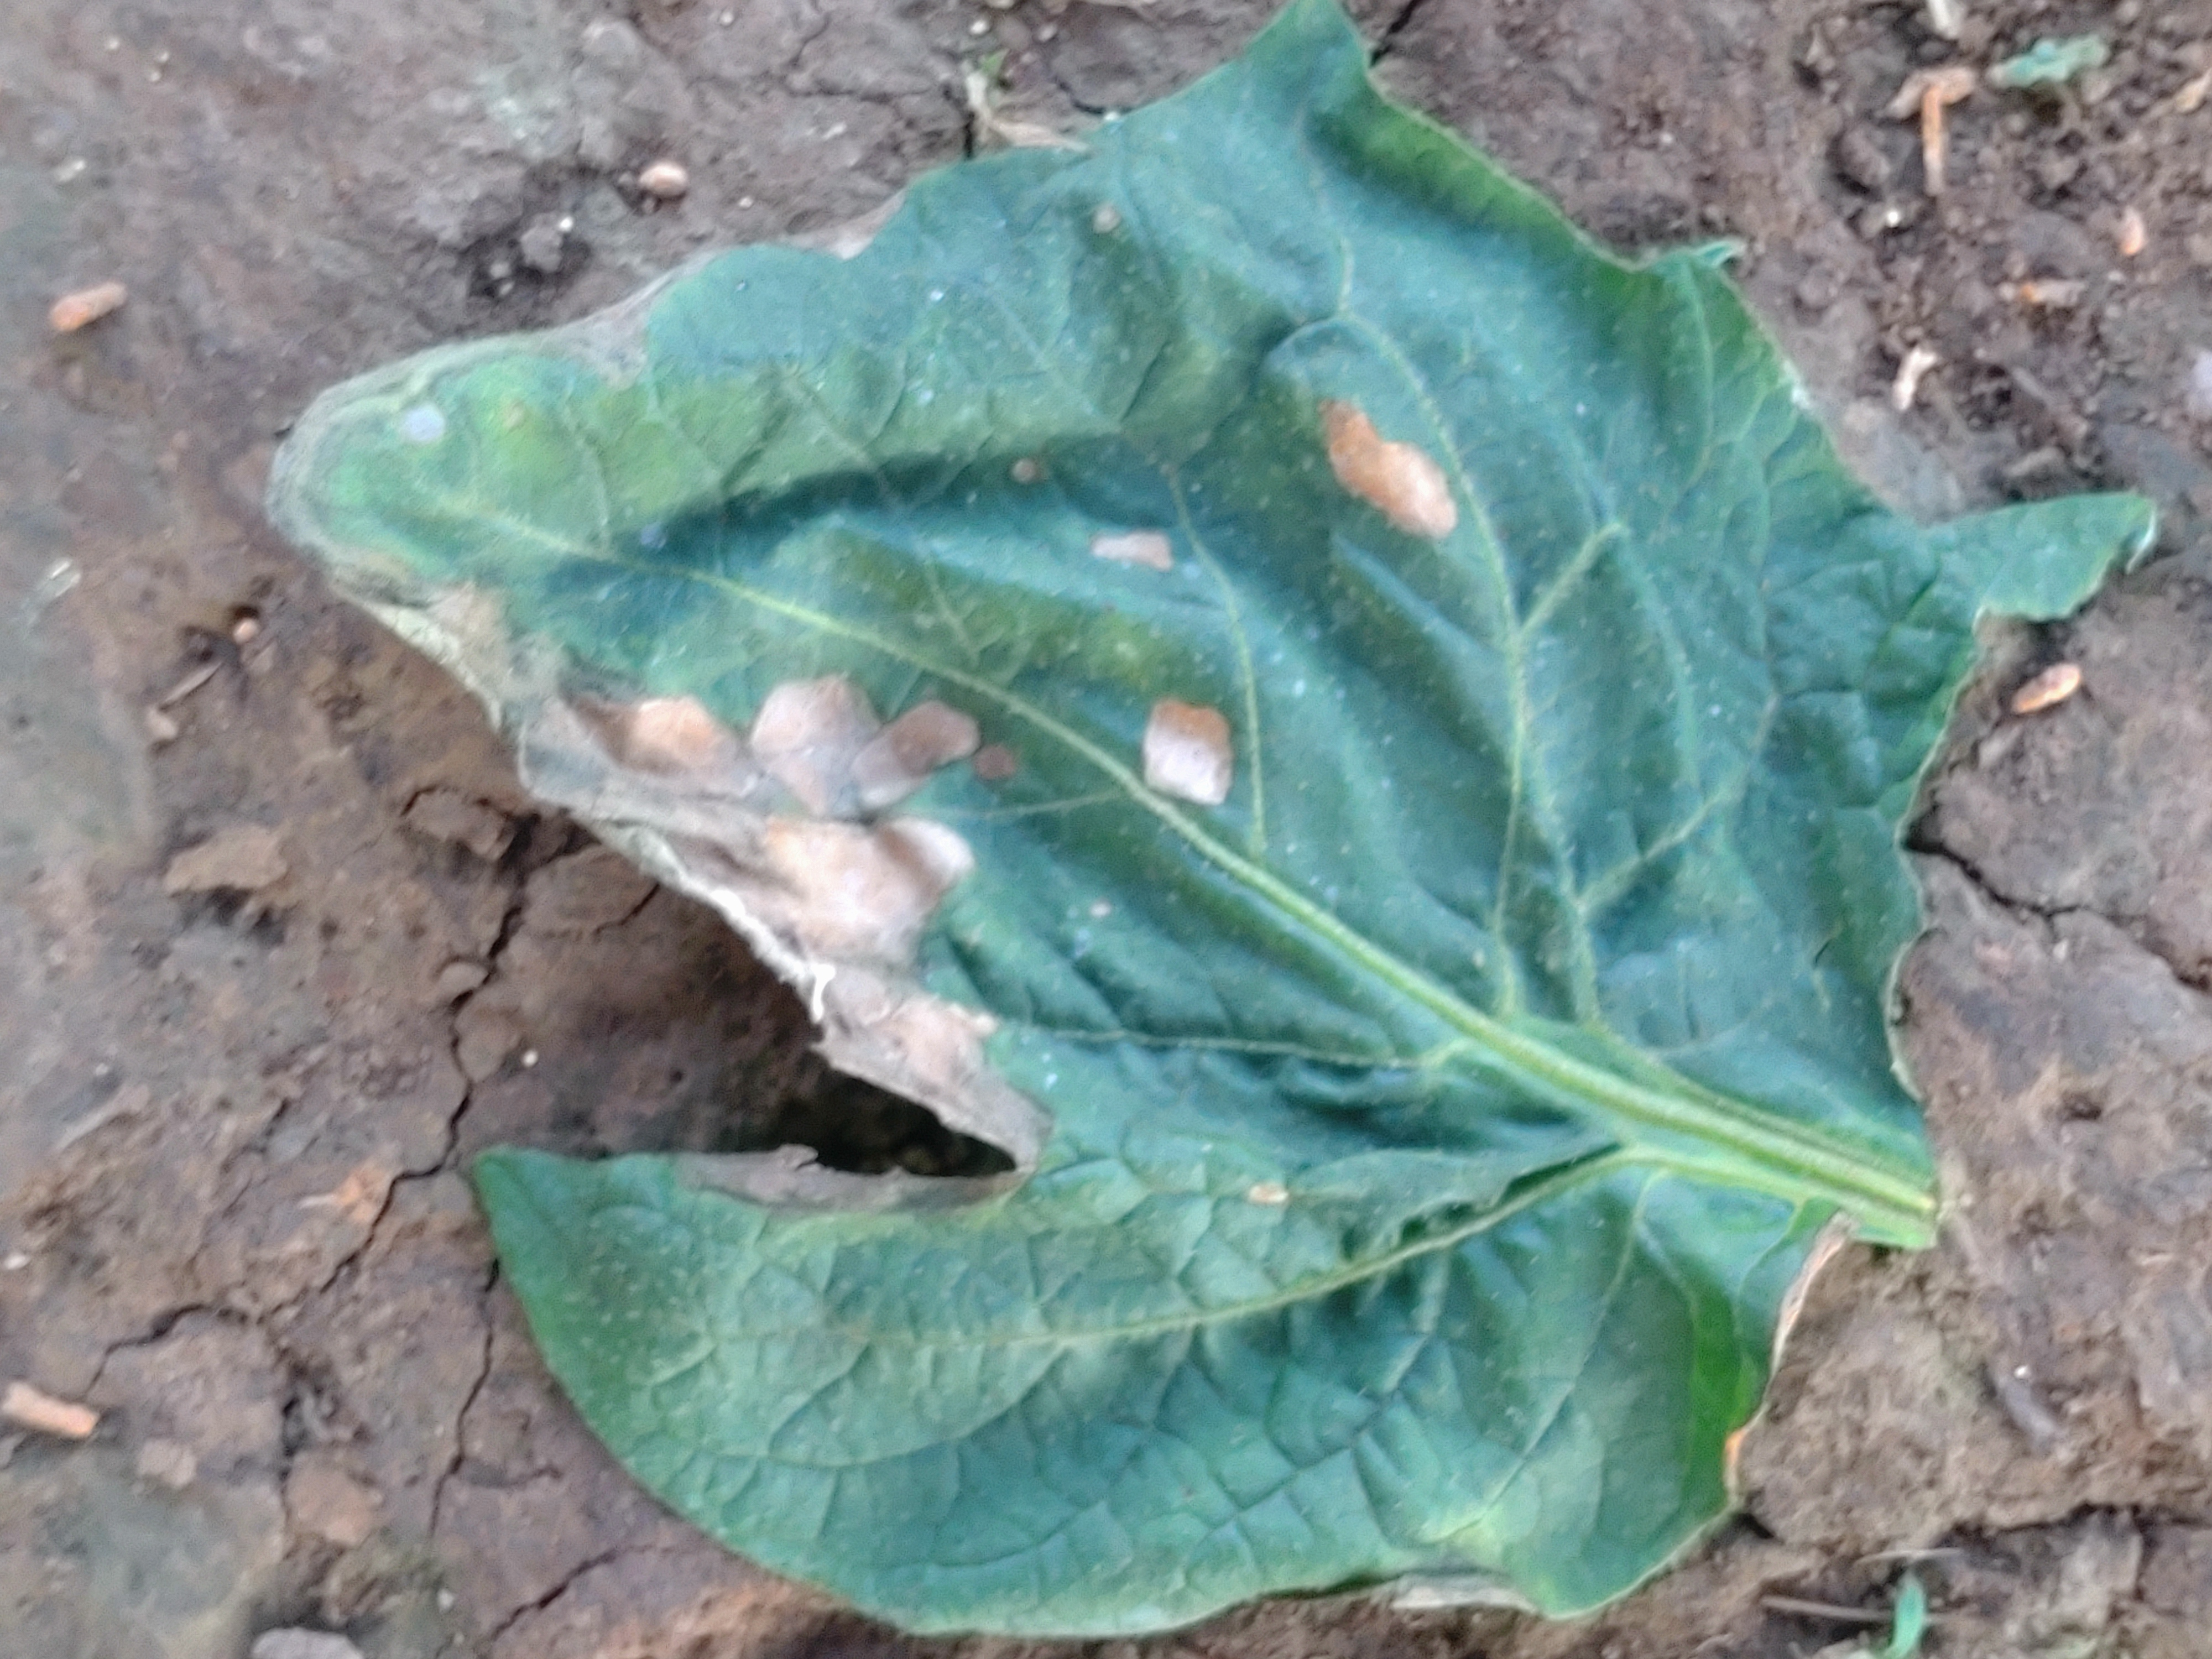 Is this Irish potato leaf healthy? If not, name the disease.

early blight
